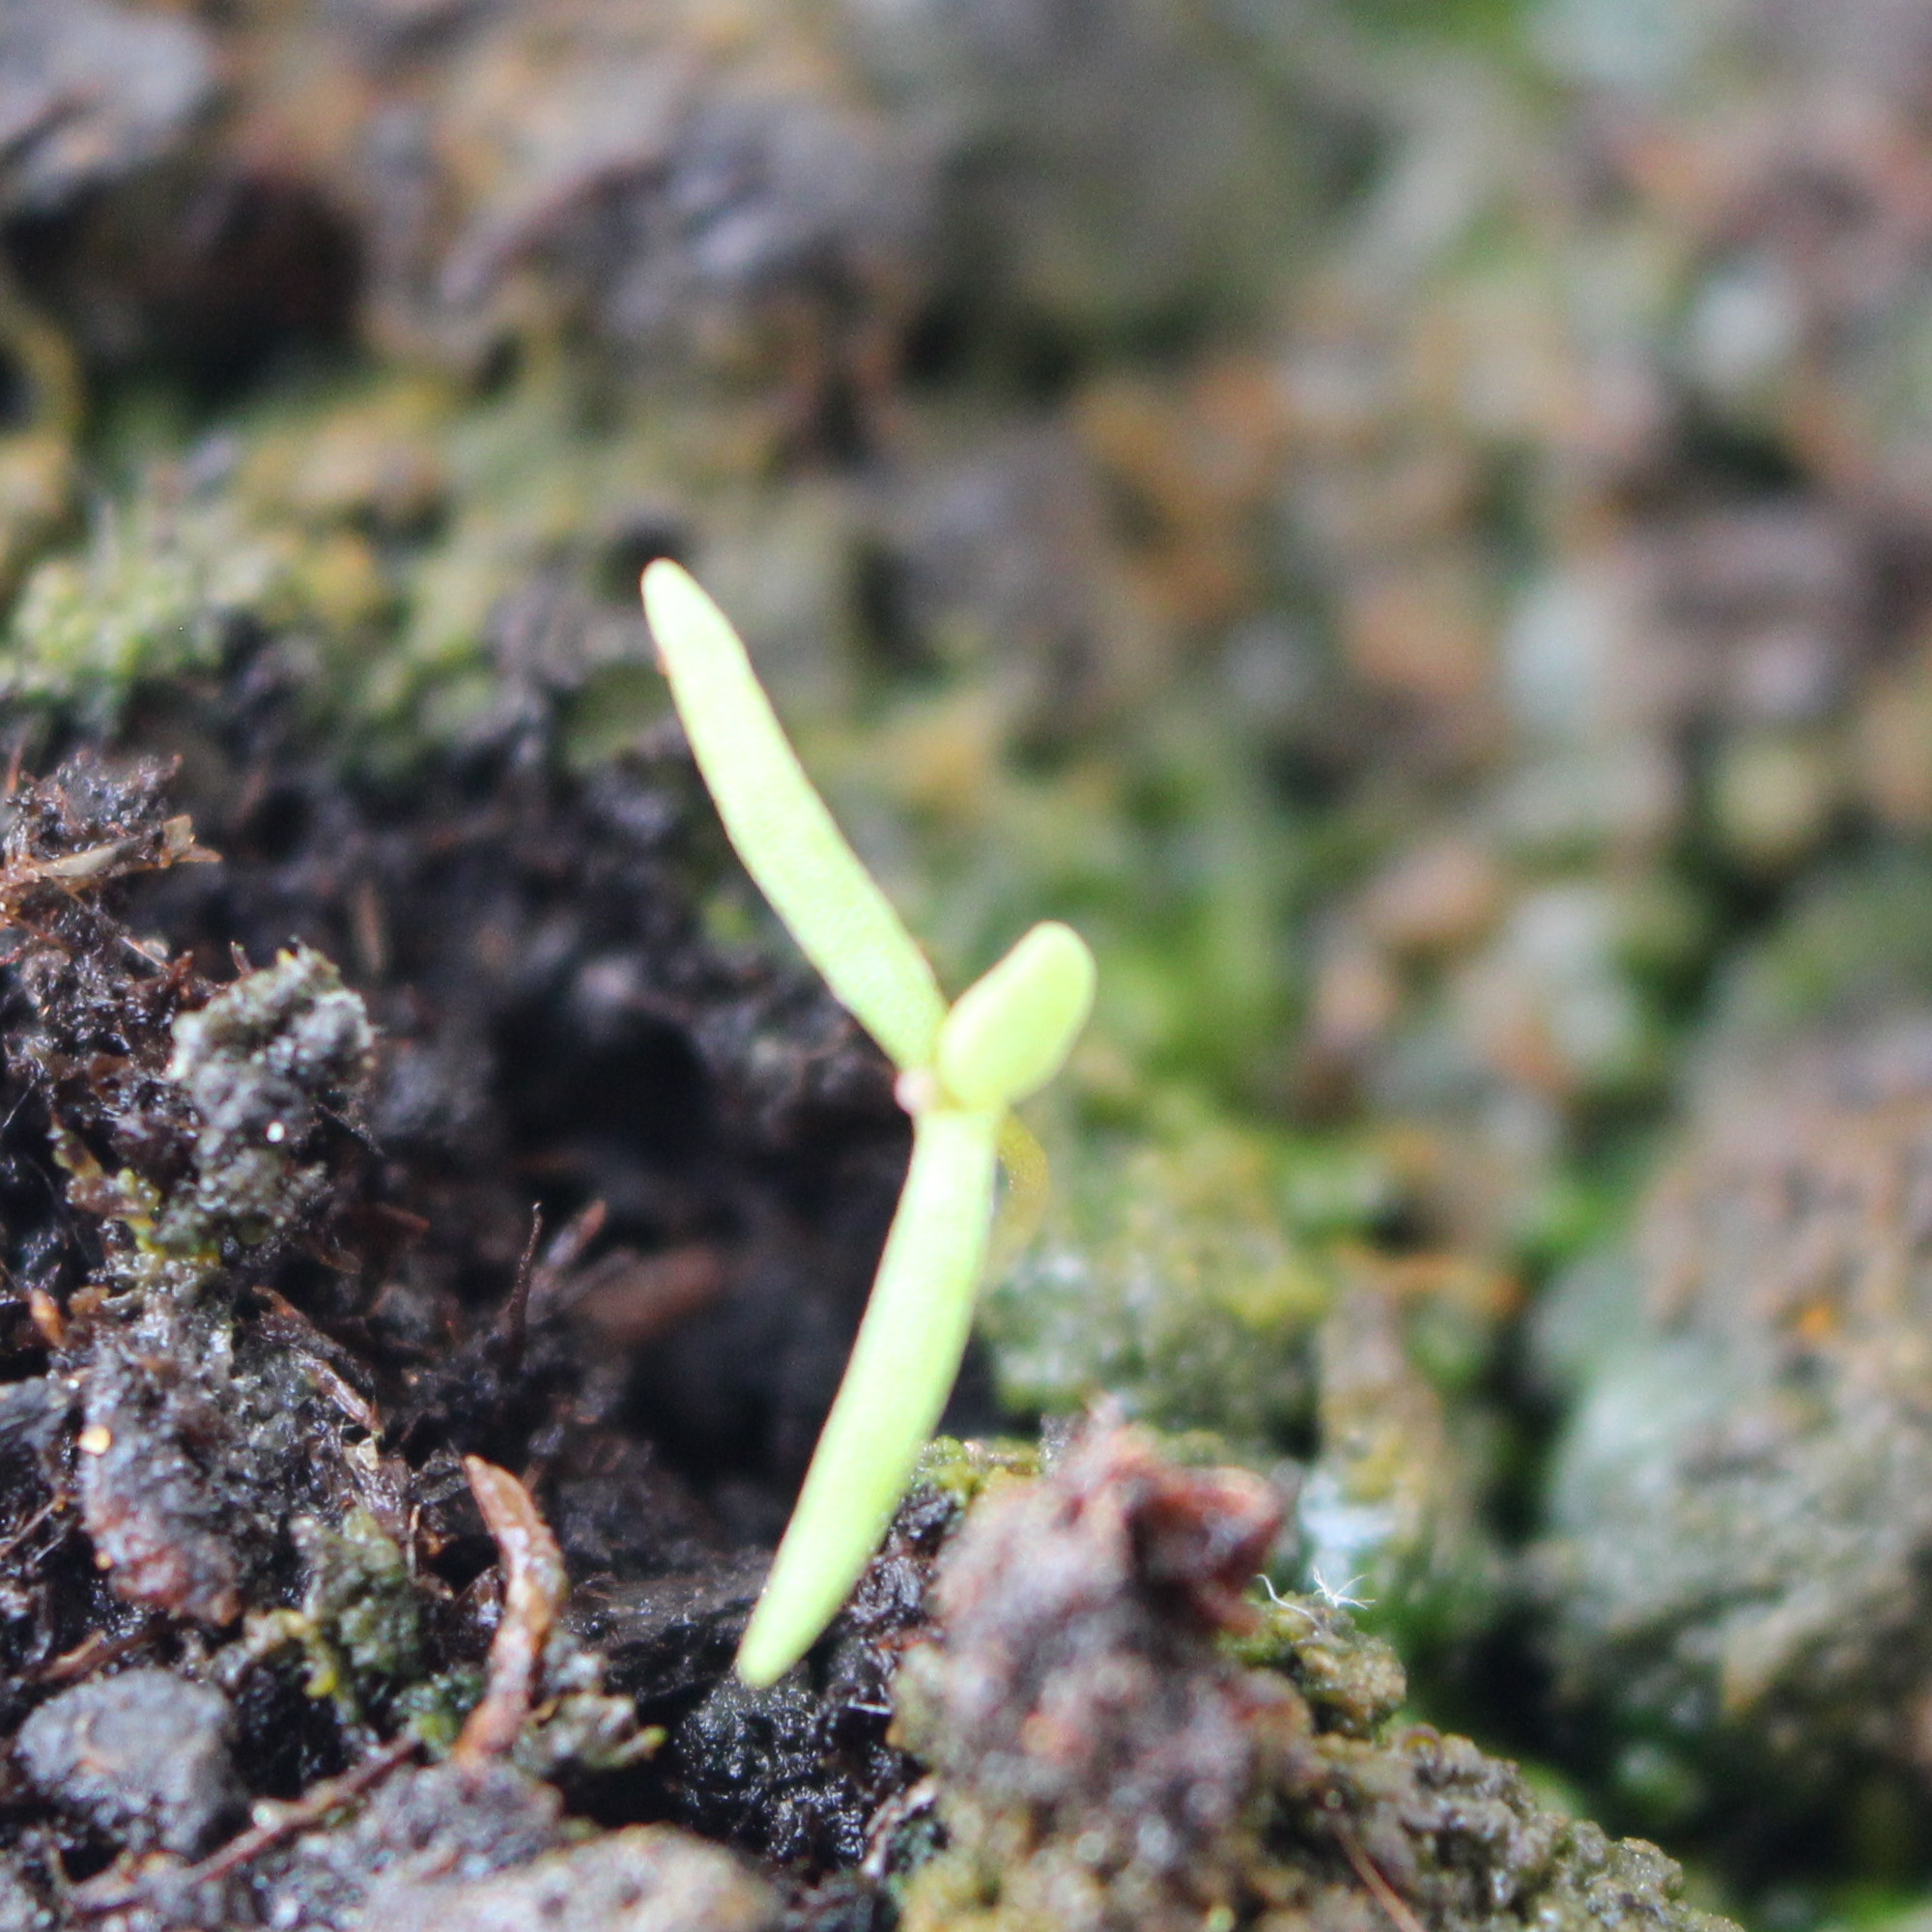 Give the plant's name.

Papaver rhoeas
